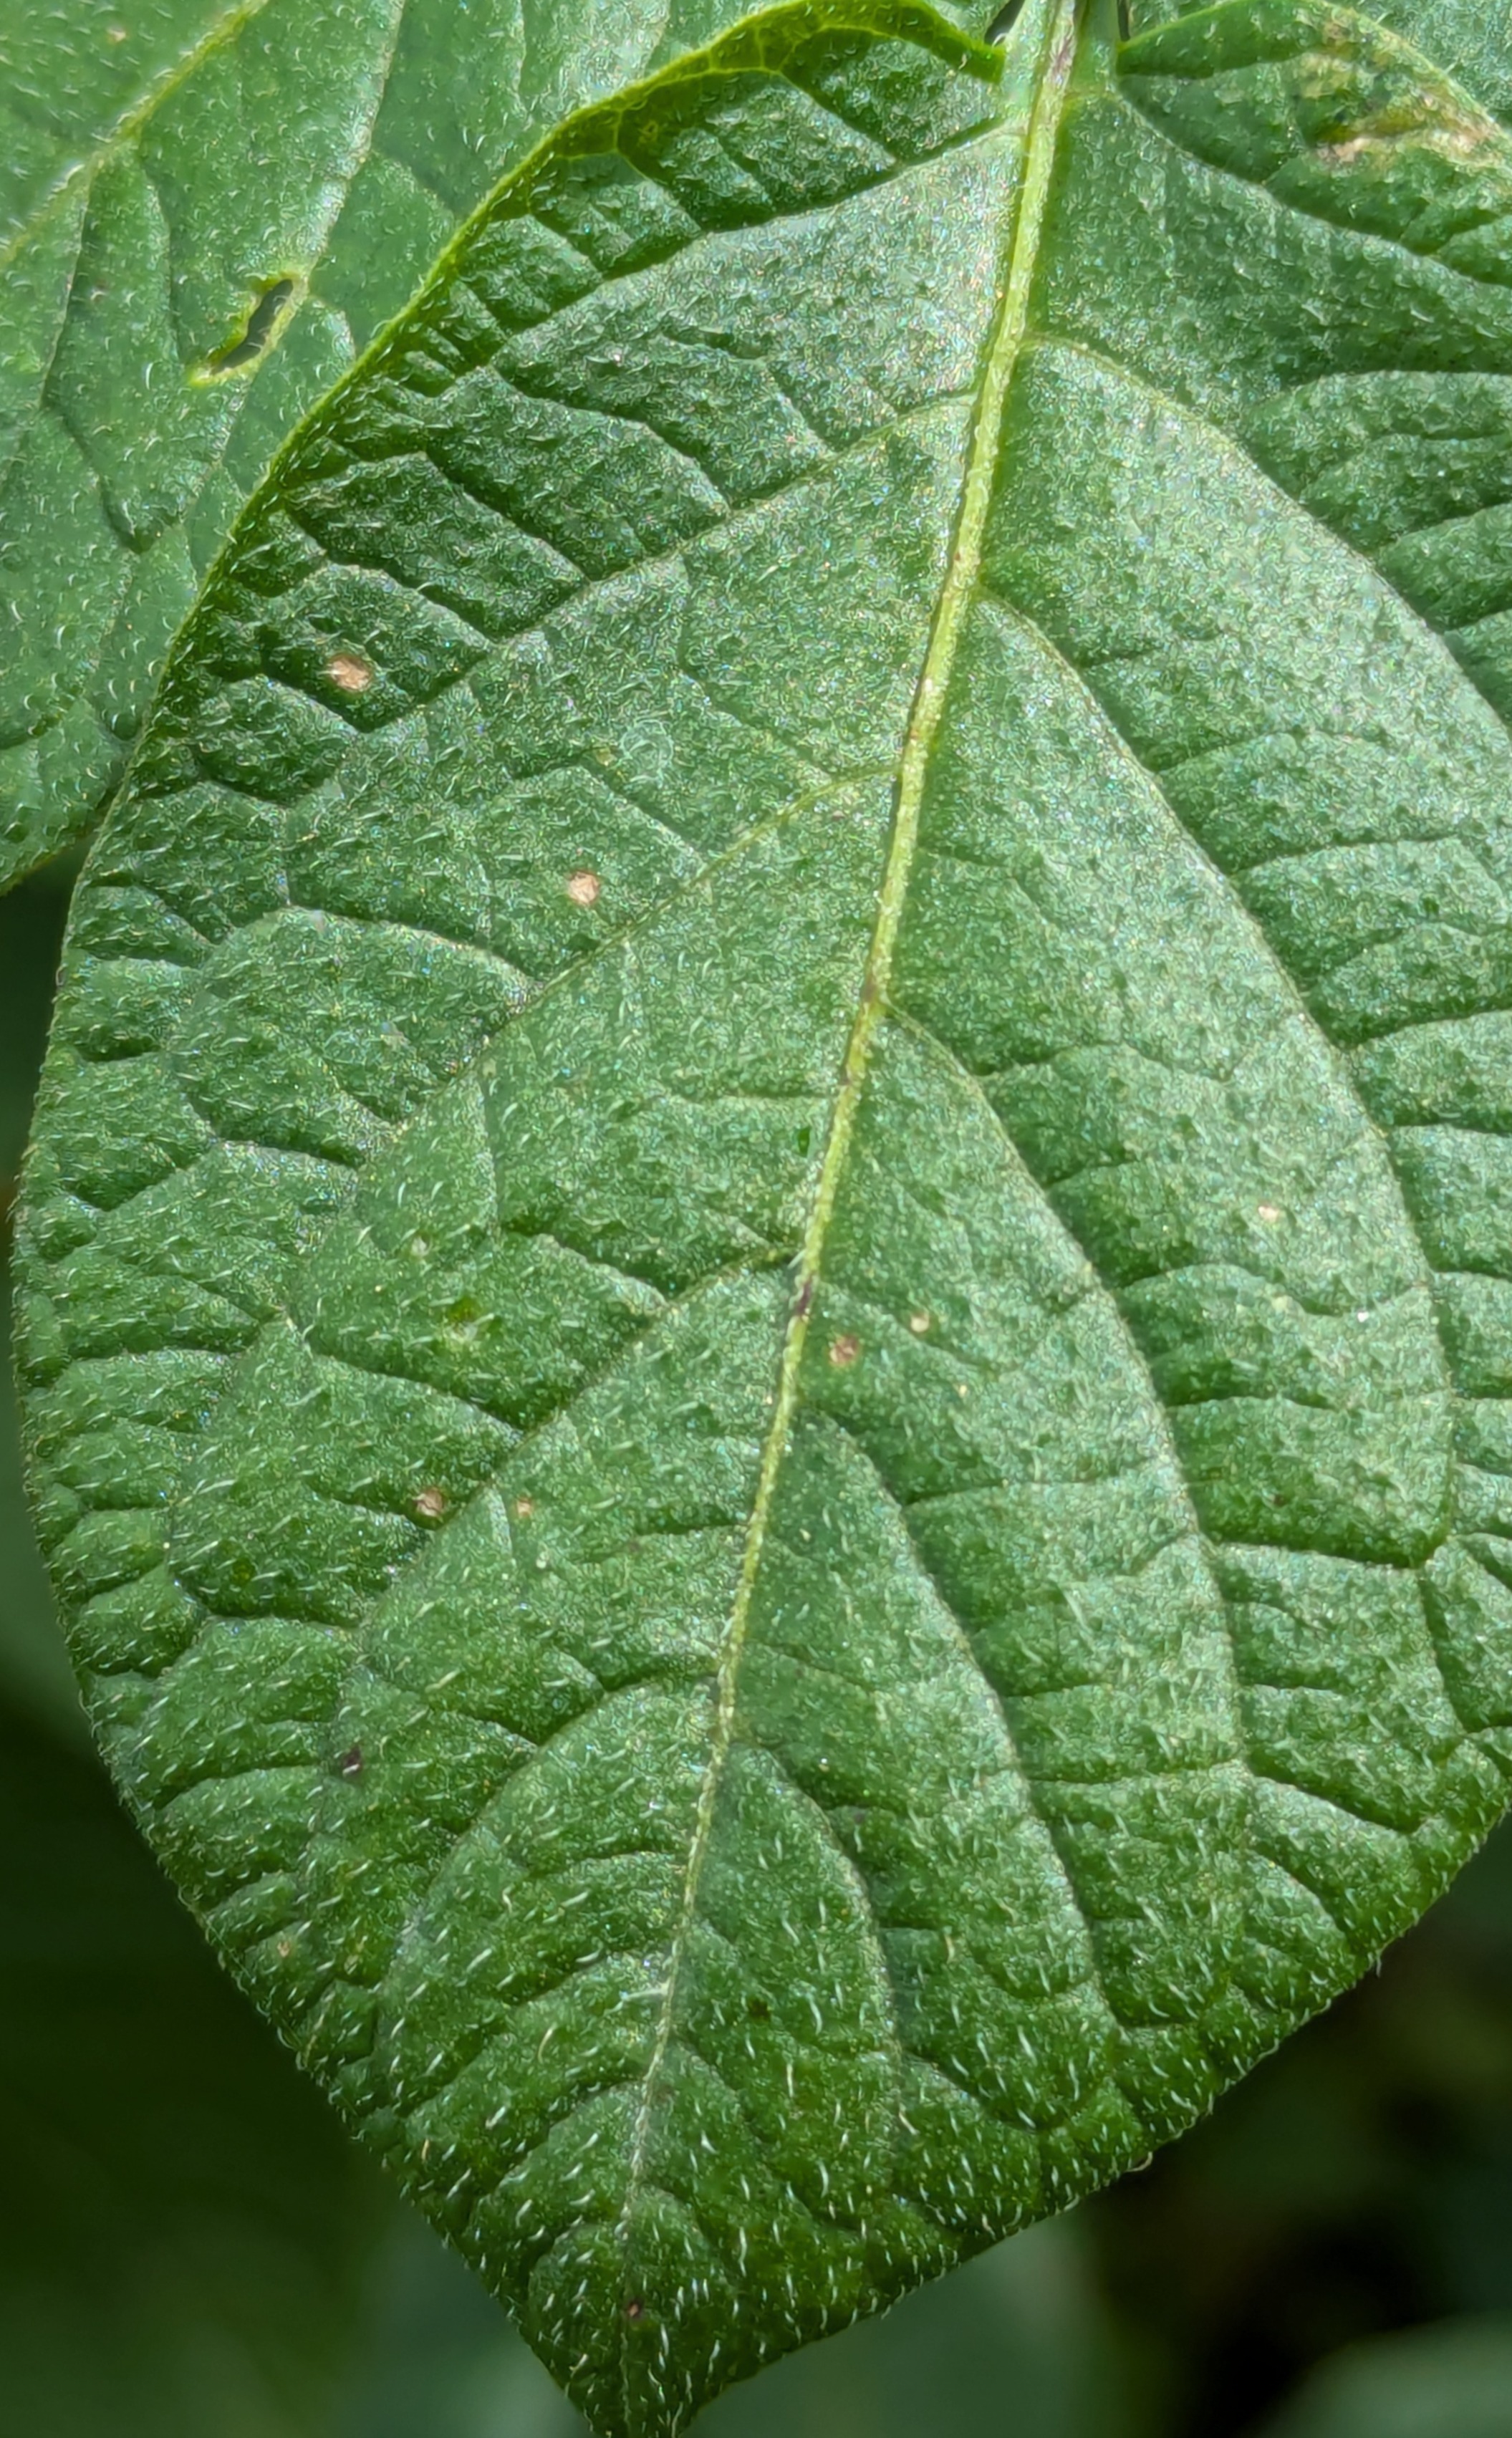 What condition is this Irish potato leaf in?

healthy
